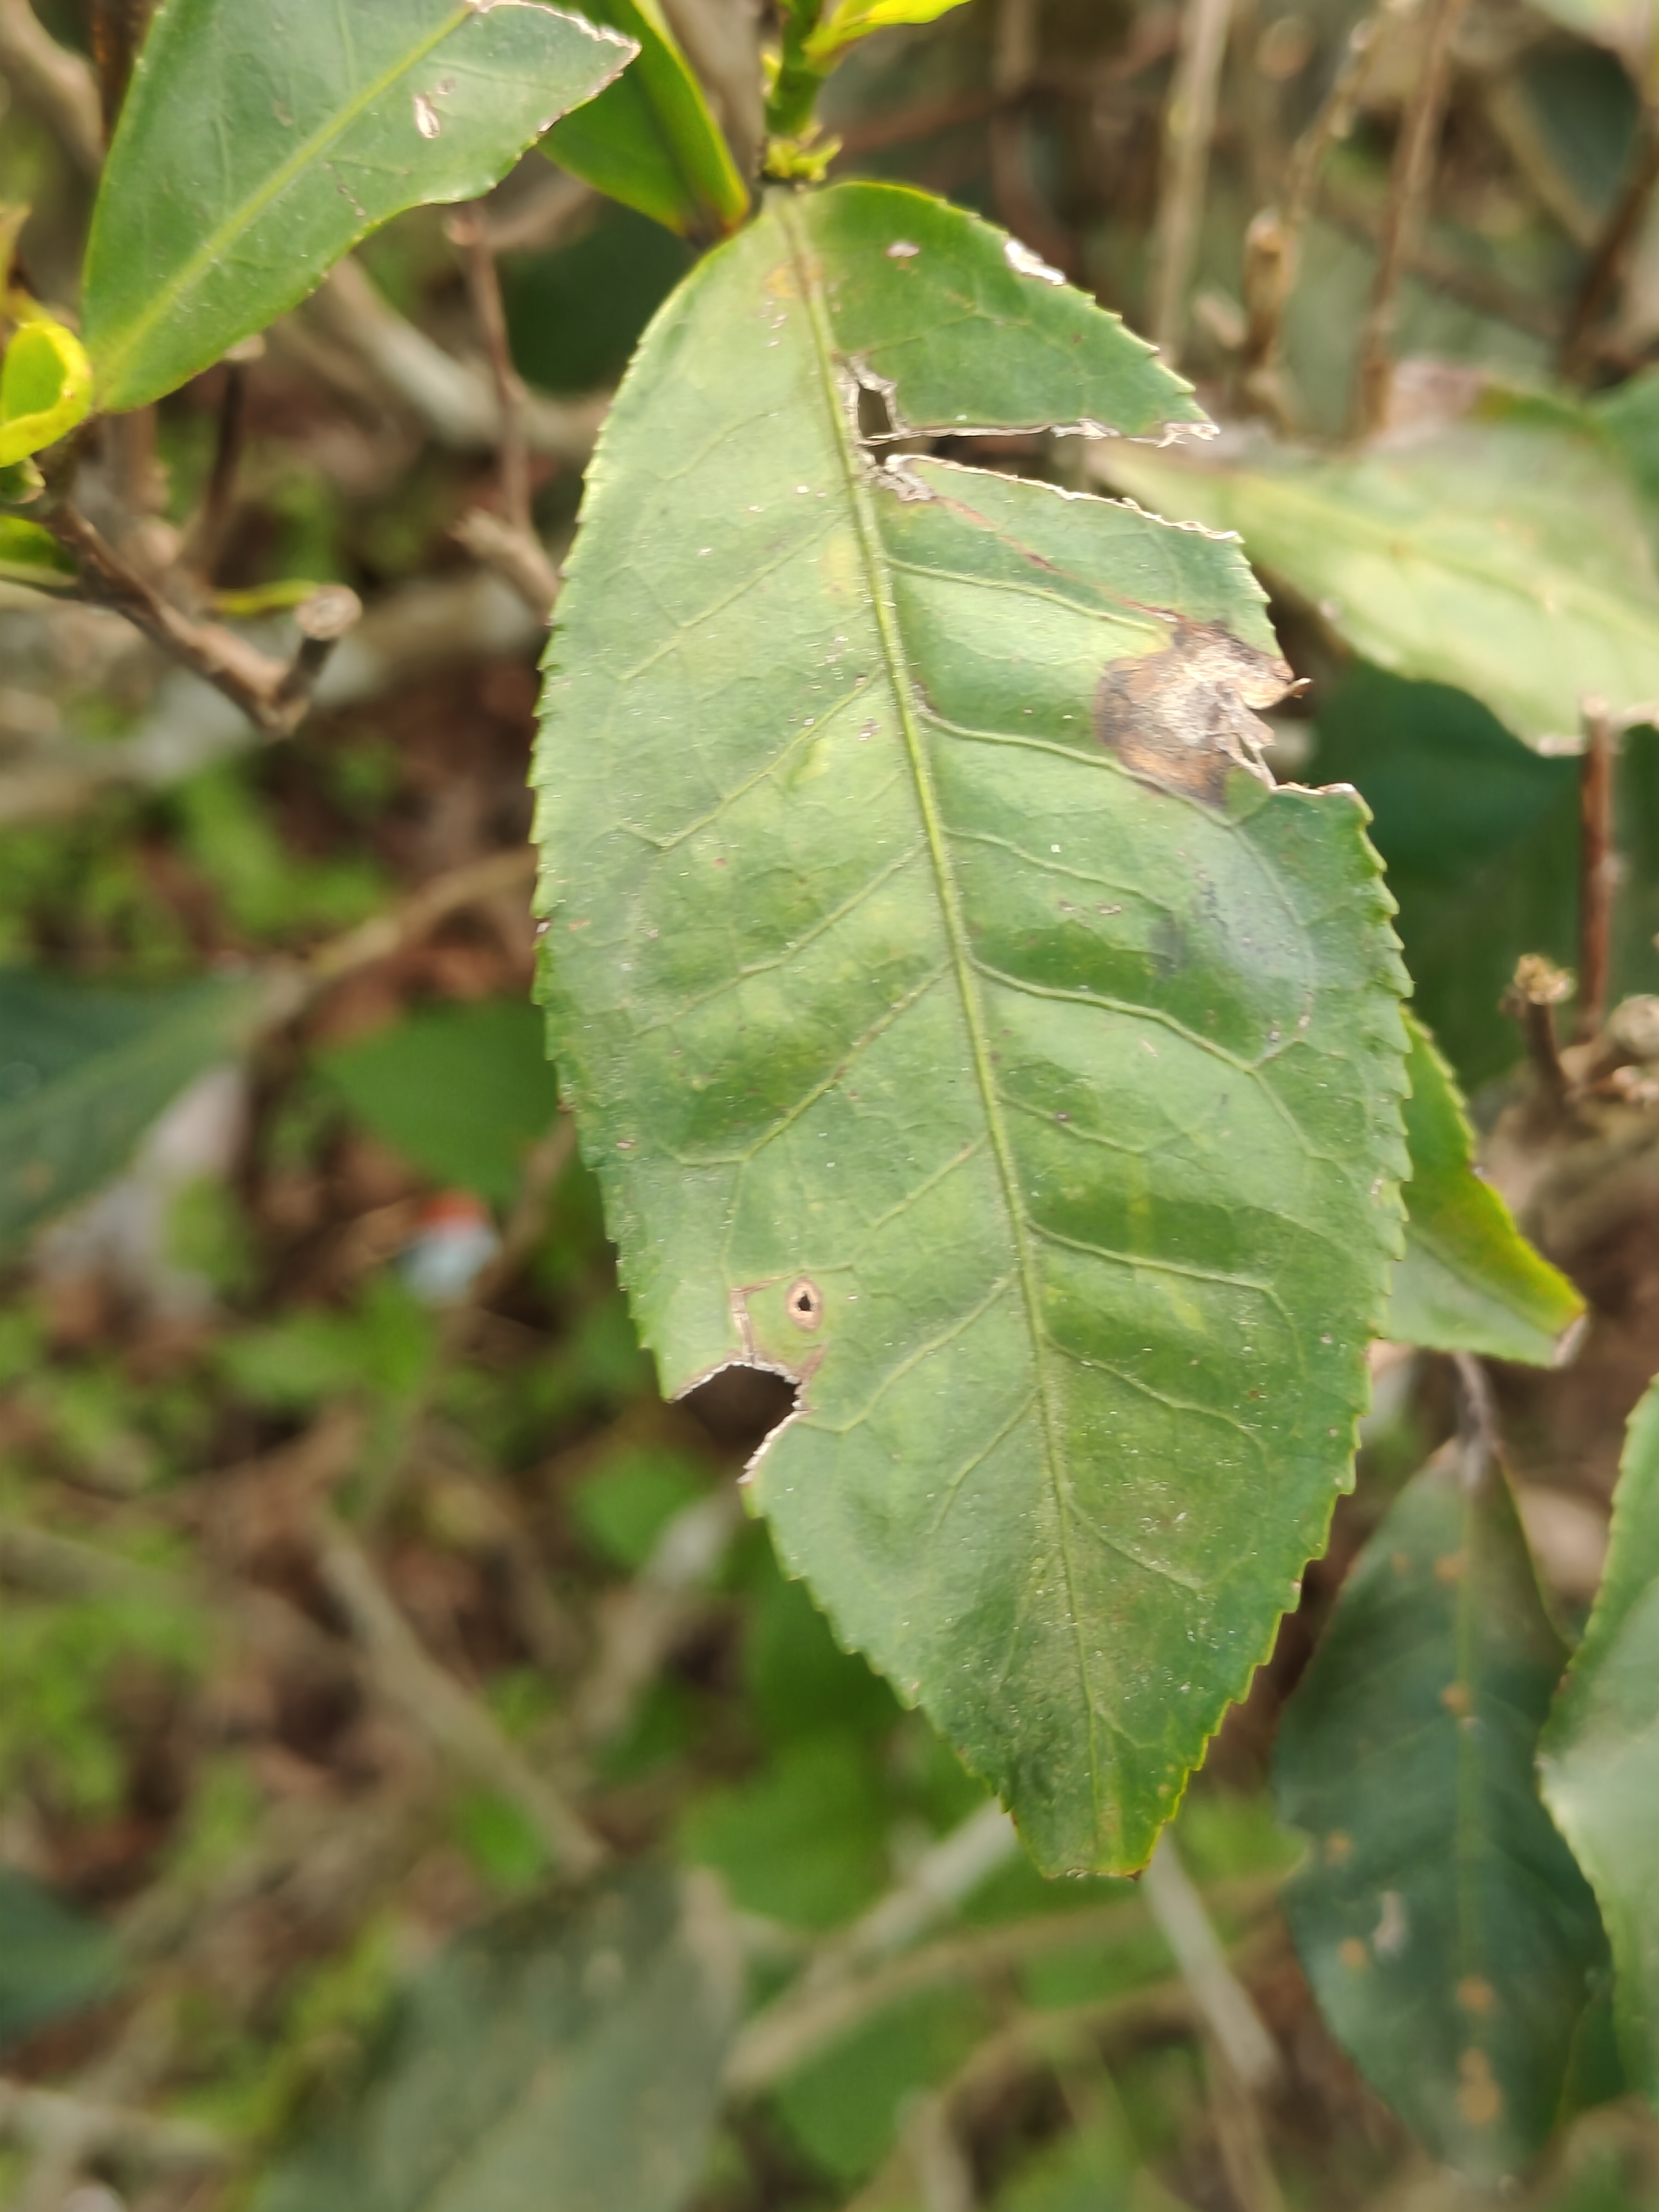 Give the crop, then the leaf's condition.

tea, blight
